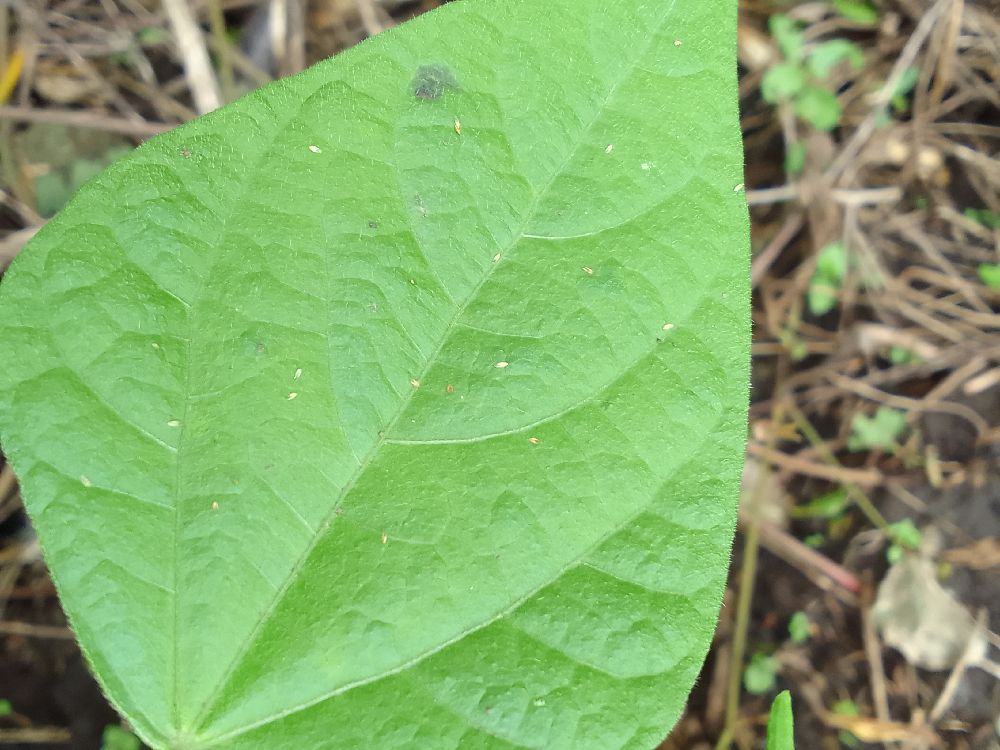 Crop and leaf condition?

common bean, healthy
